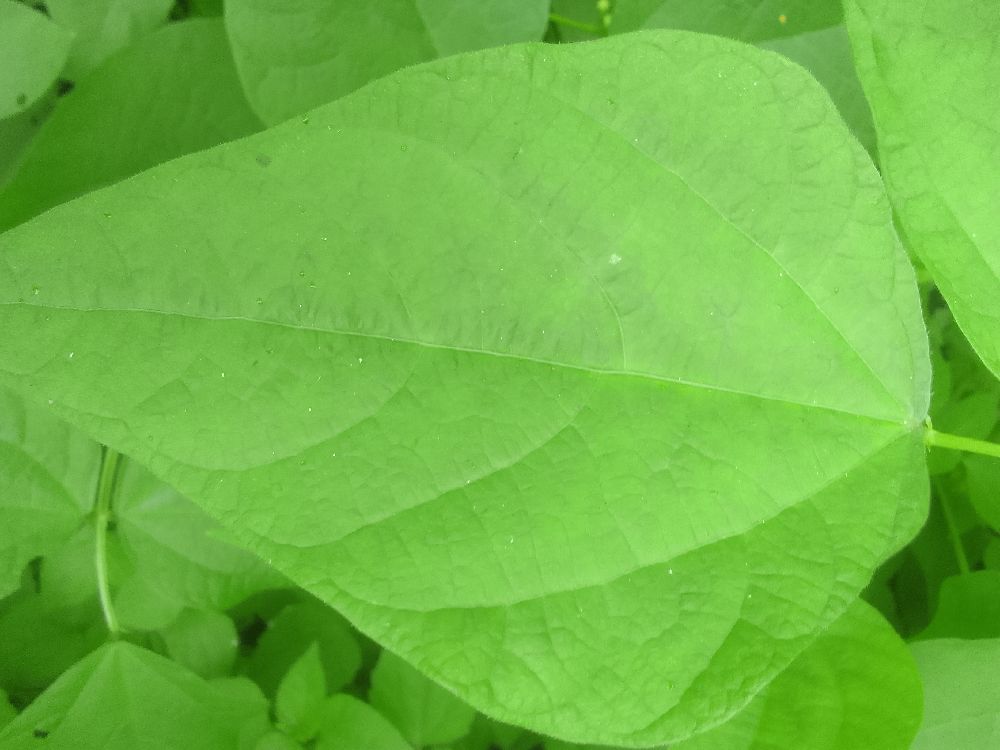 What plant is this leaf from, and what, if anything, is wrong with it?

common bean, healthy
